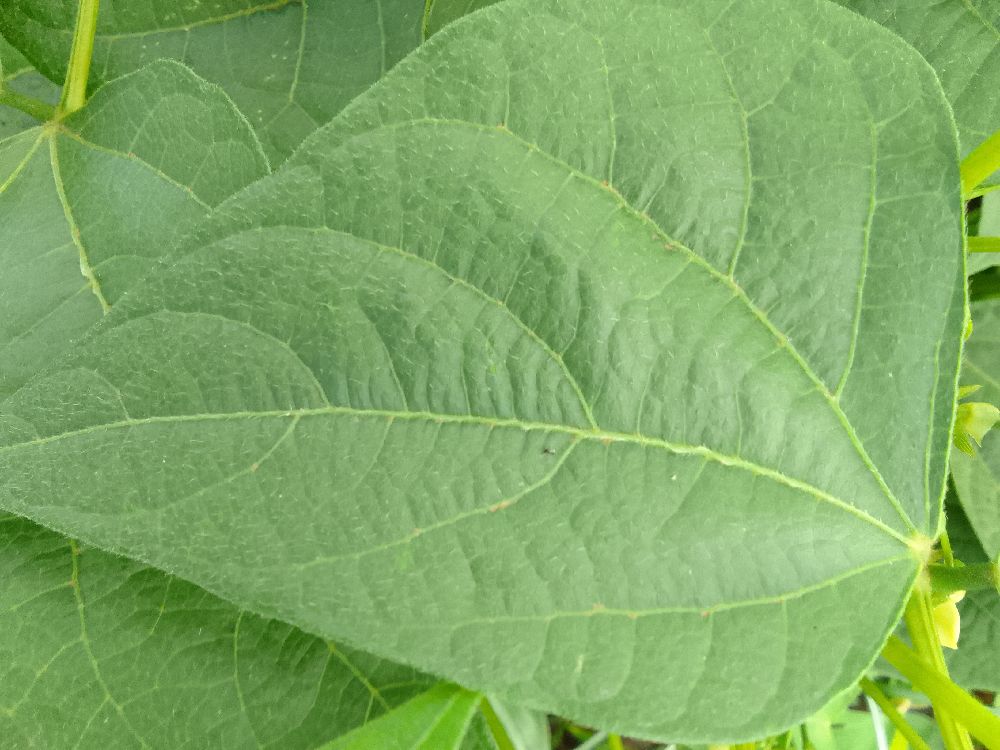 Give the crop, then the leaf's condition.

common bean, healthy
